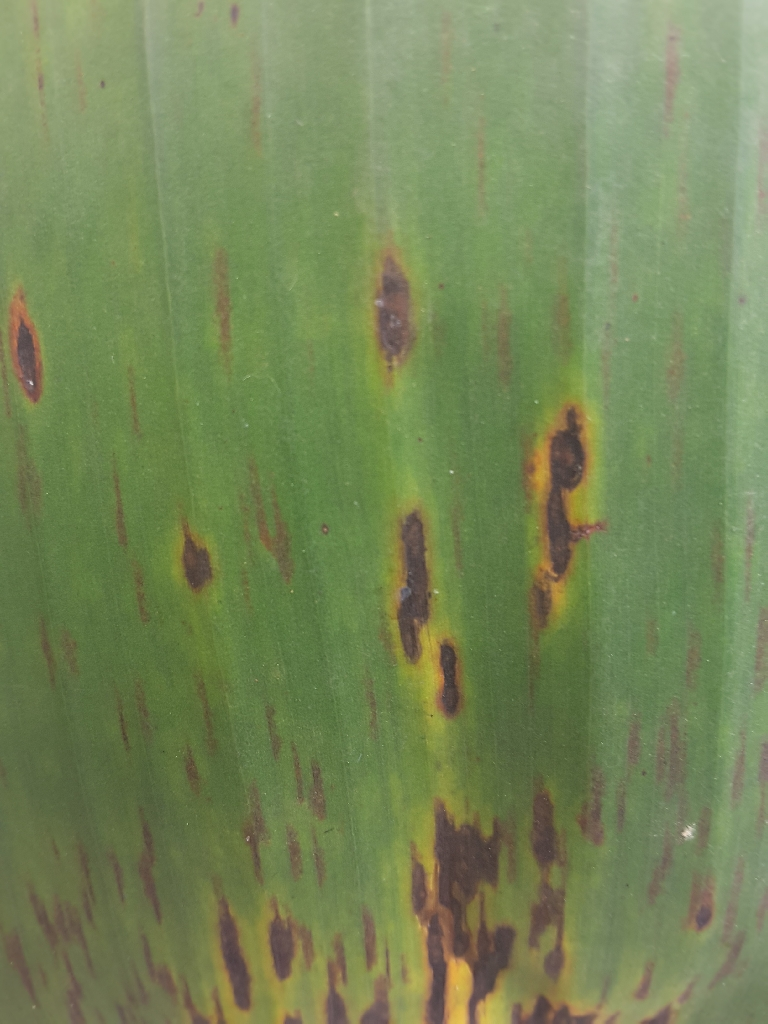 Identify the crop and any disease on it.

banana, black sigatoka
